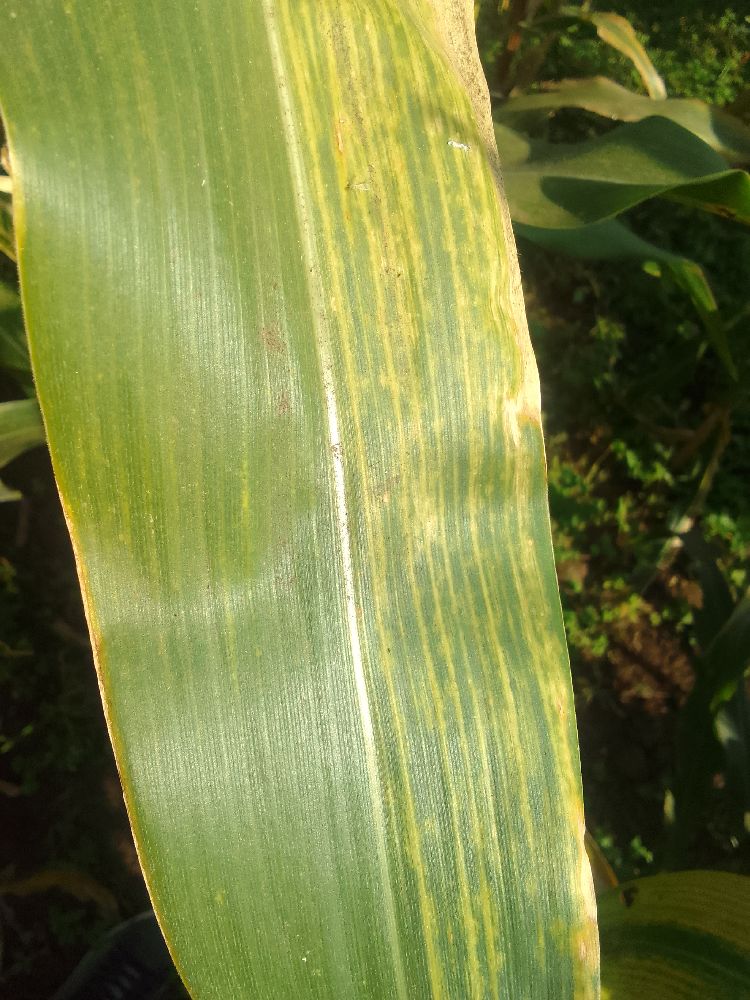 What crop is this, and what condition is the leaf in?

maize, maize lethal necrosis
